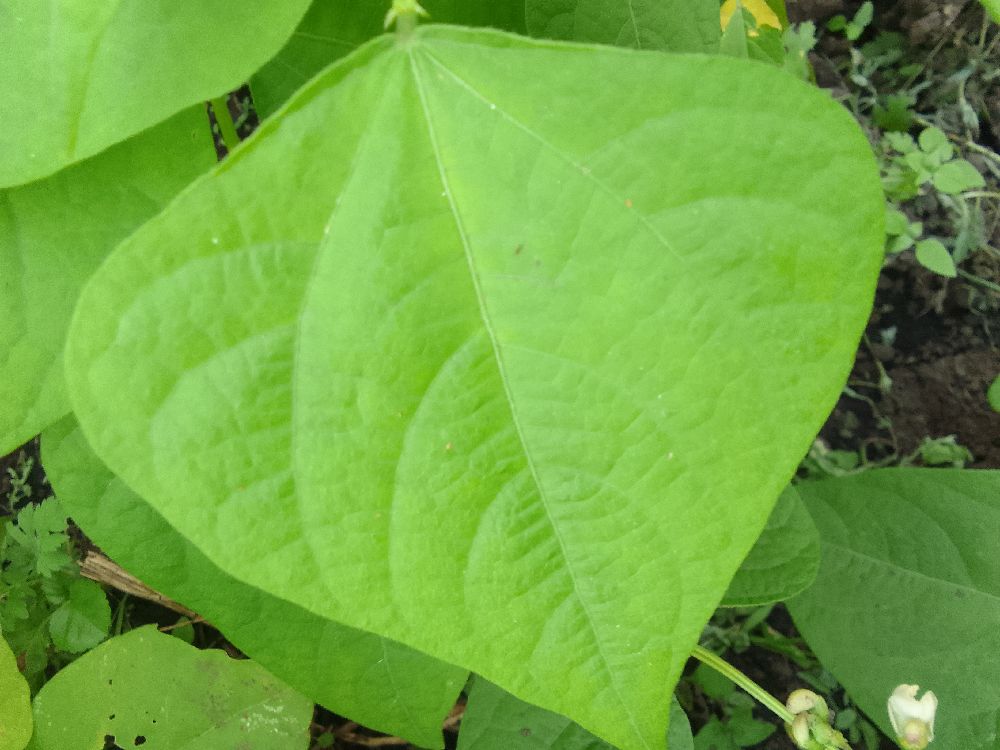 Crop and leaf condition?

common bean, healthy
